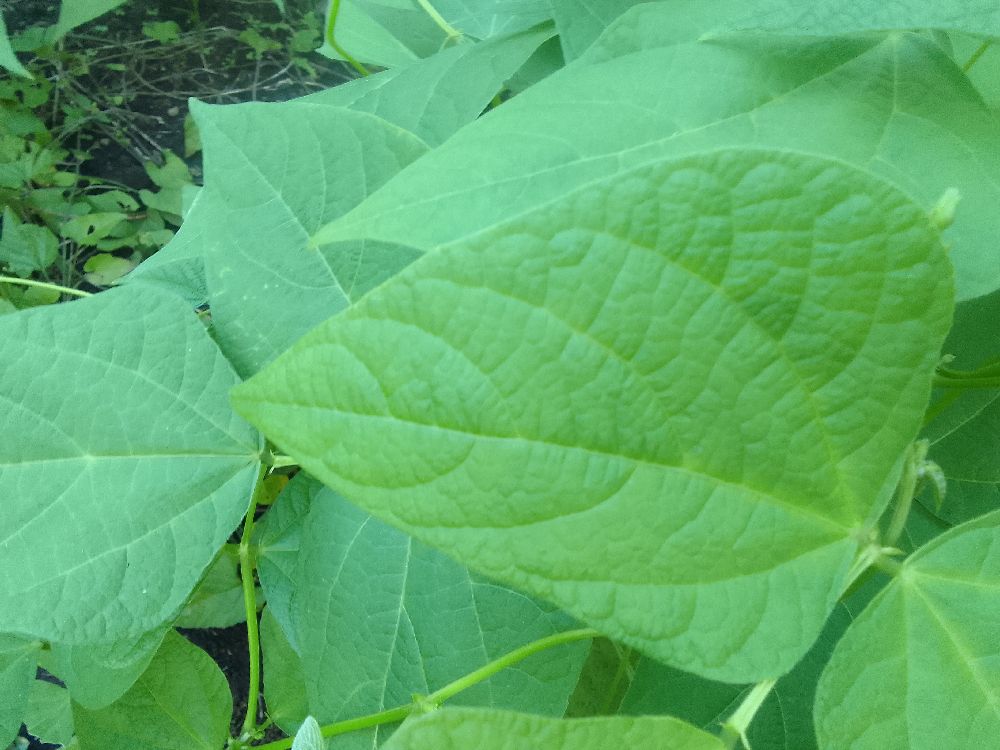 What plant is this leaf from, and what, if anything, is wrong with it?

common bean, healthy
